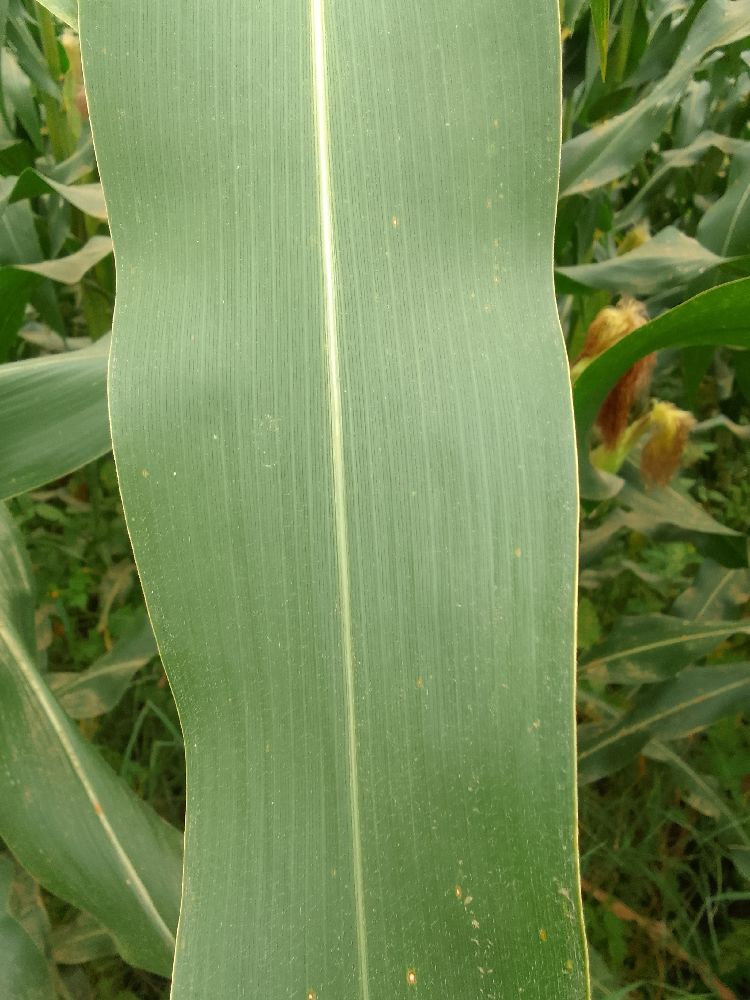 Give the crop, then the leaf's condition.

maize, healthy
